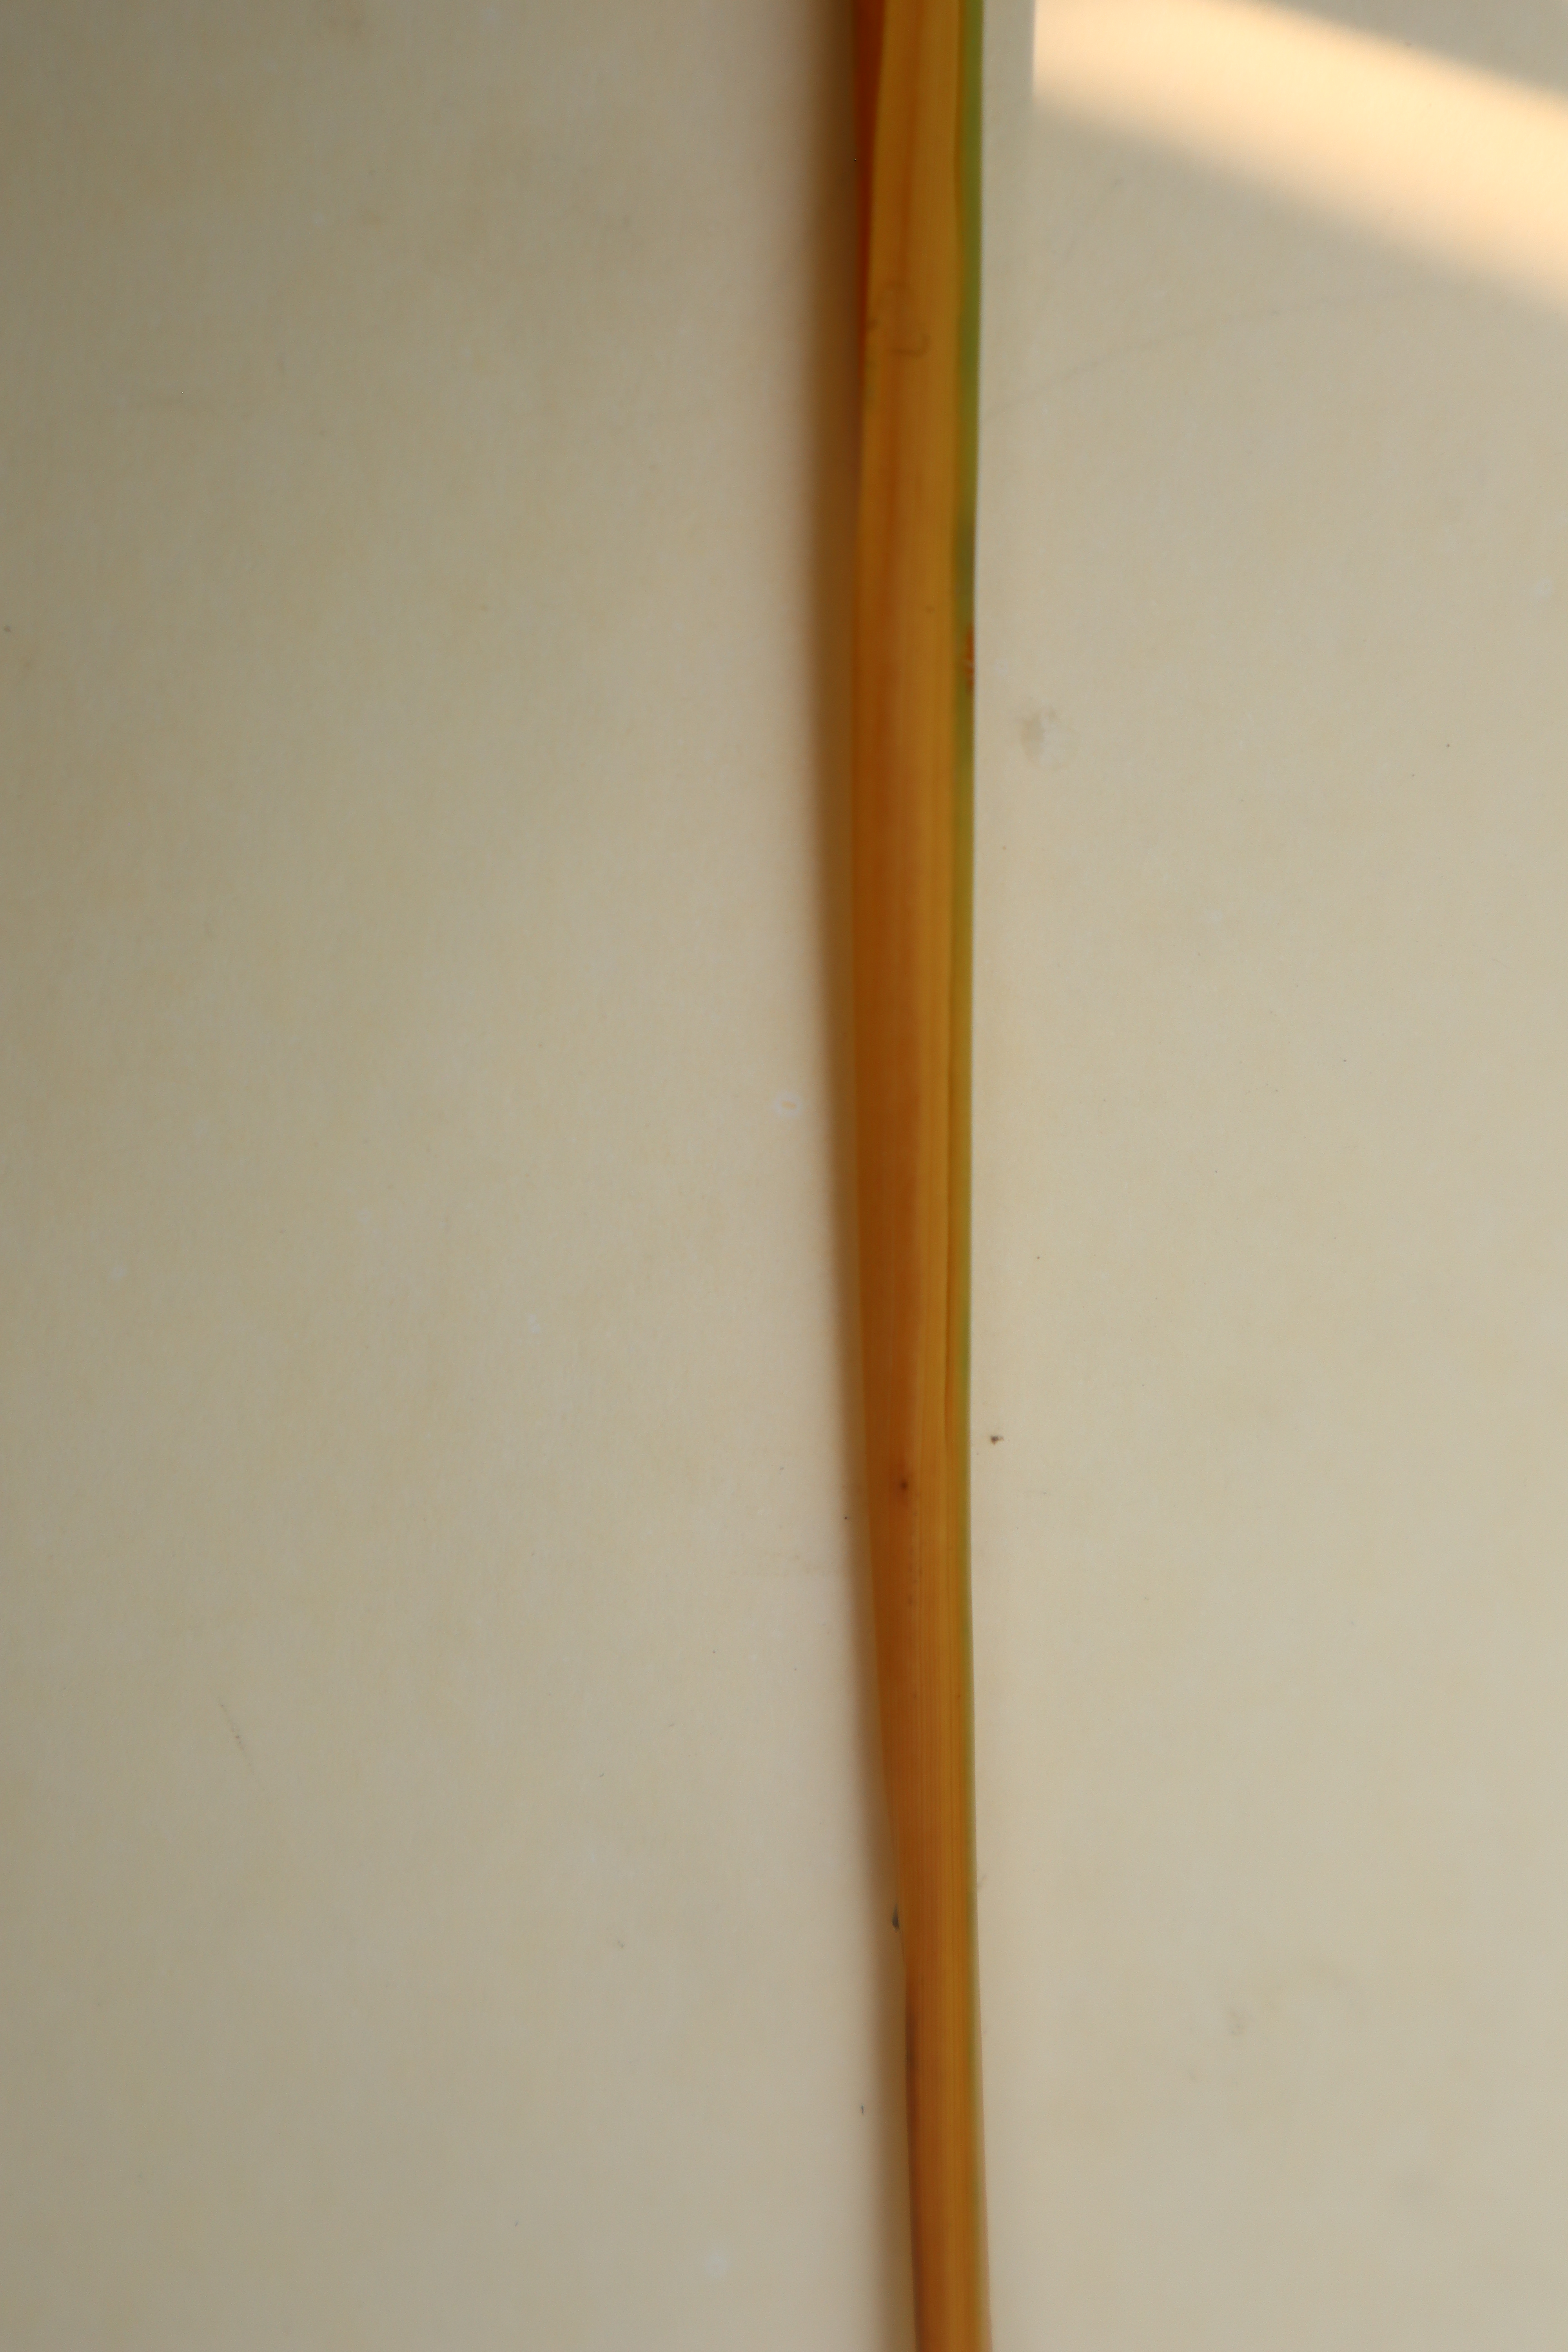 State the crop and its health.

rice, tungro virus disease
